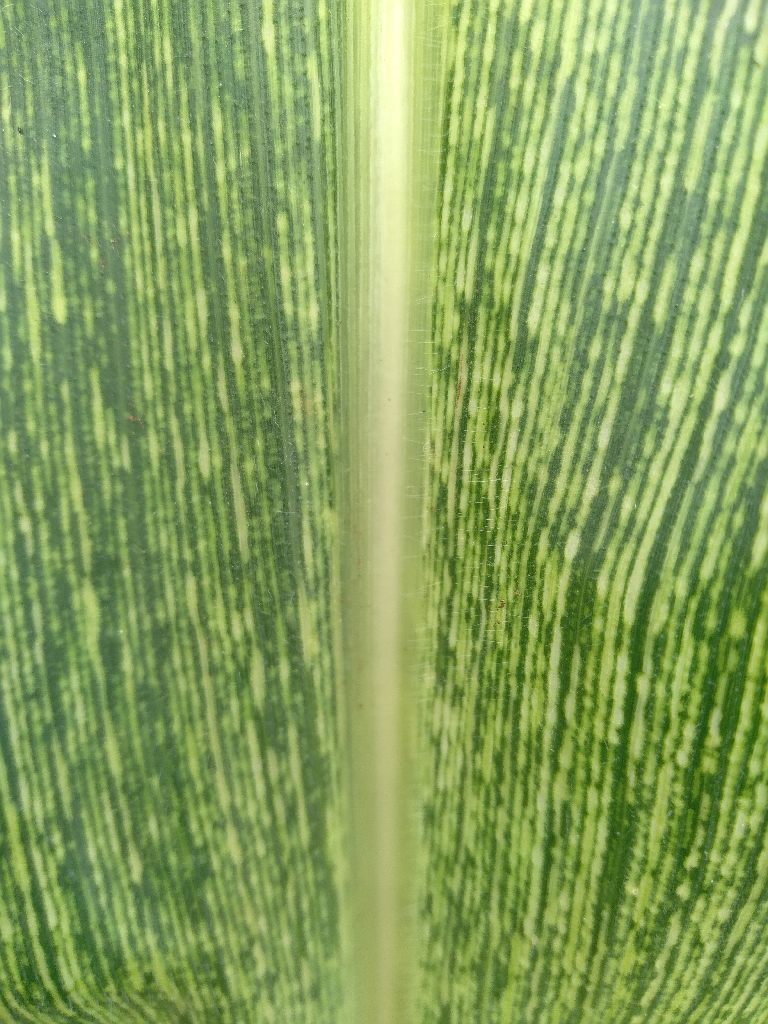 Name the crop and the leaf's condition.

maize, maize streak virus
